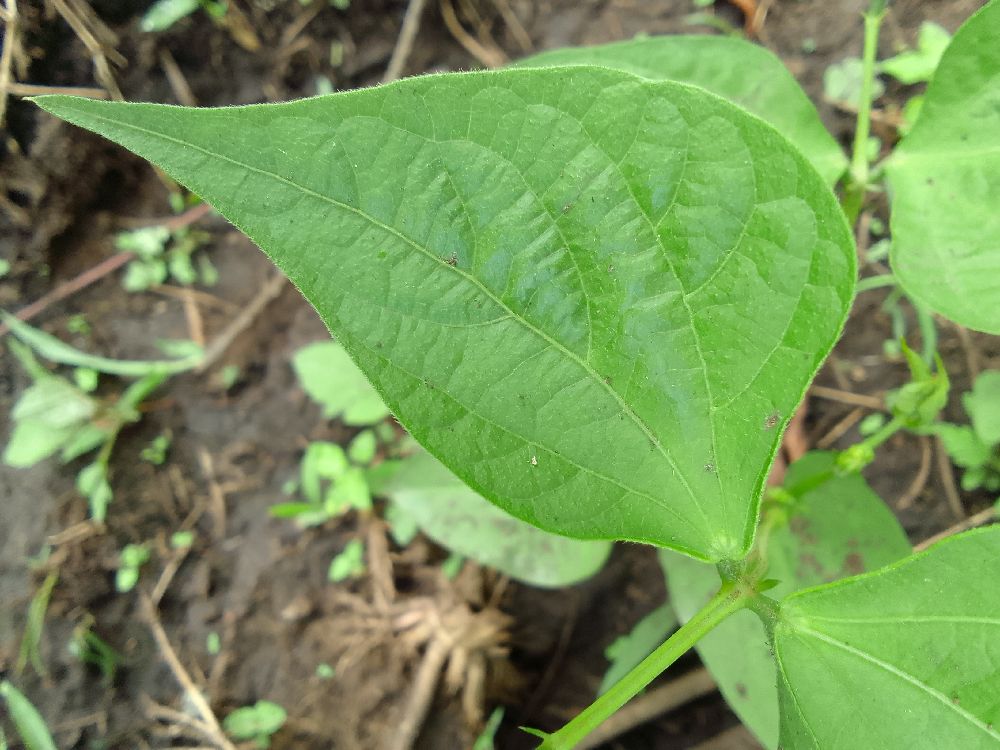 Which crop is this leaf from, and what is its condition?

common bean, healthy
